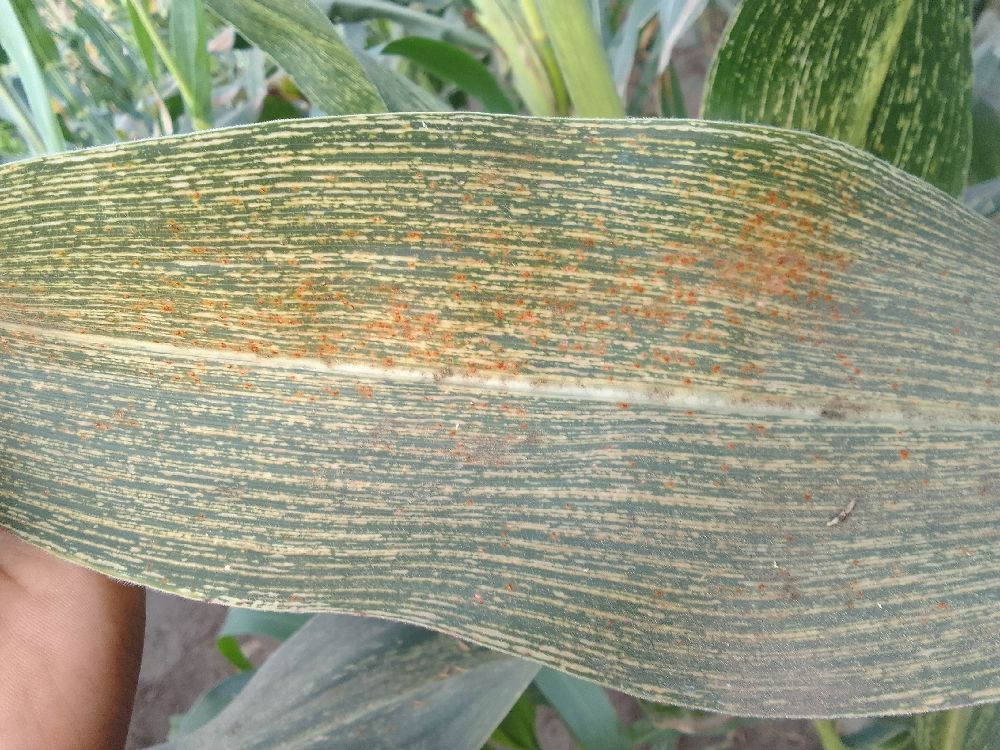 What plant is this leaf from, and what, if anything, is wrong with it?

maize, maize streak virus
